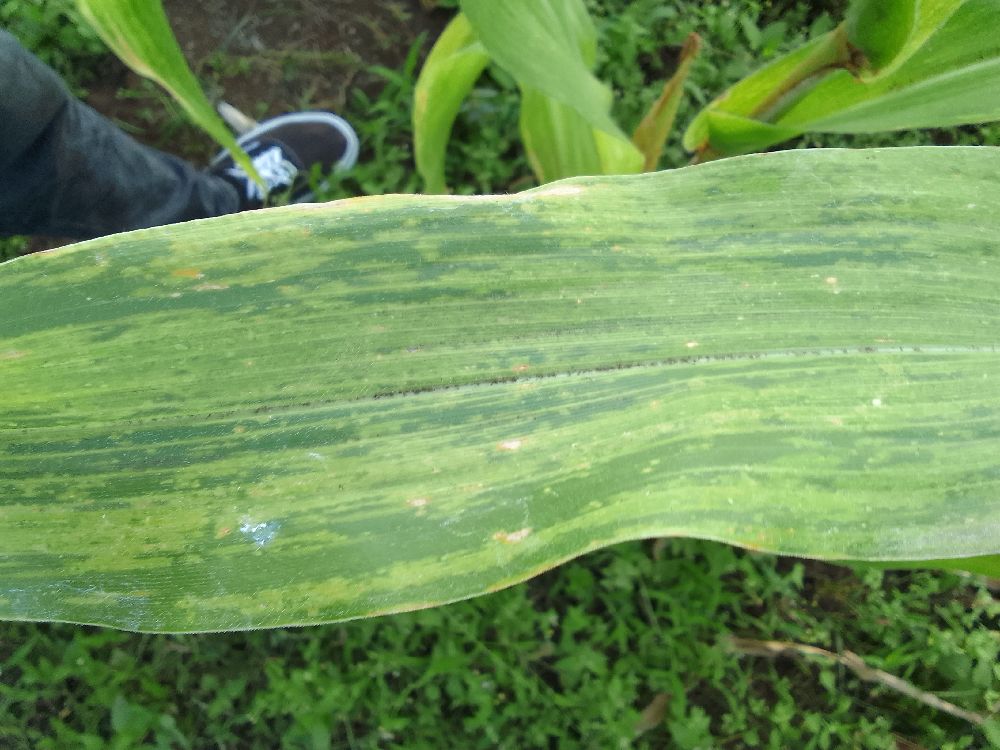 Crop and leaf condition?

maize, maize lethal necrosis
